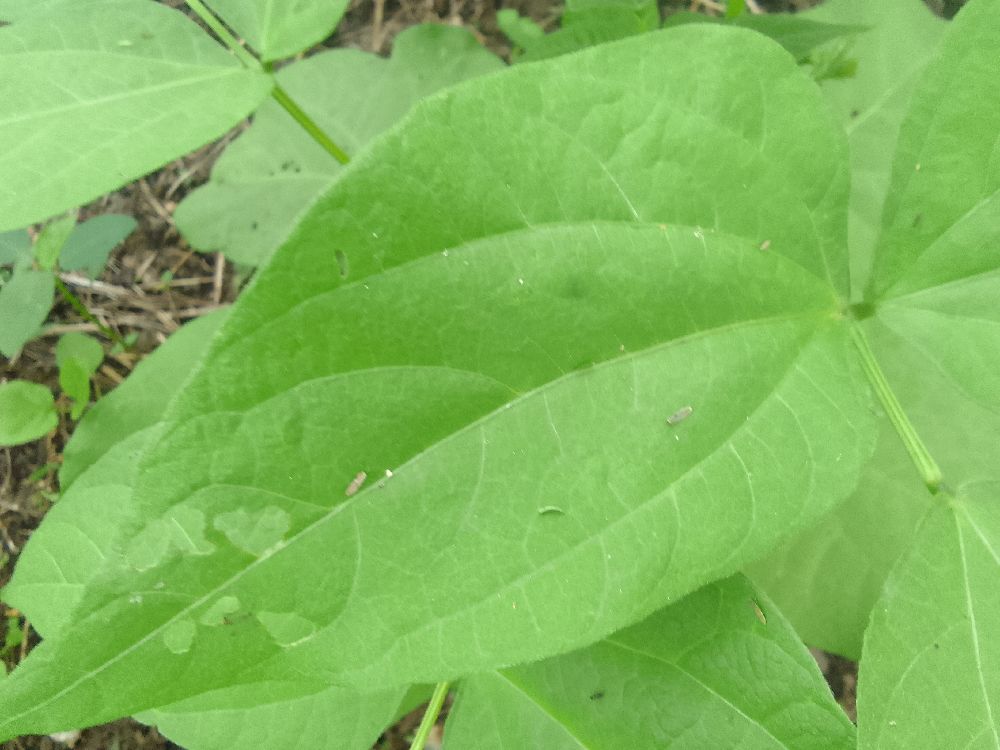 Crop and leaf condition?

common bean, healthy
